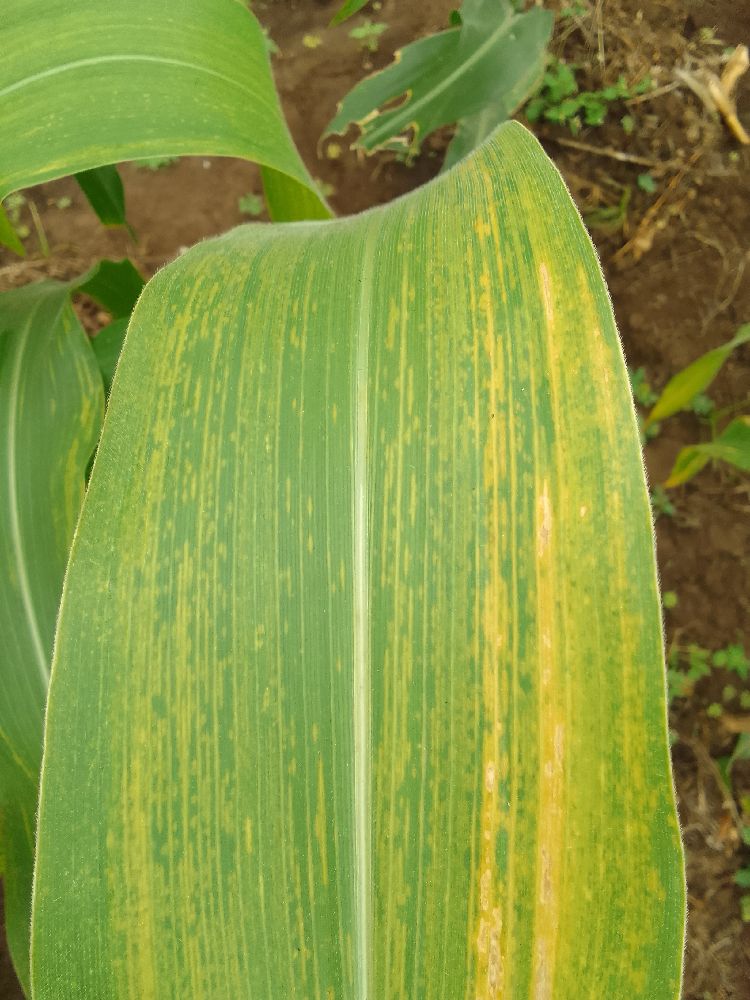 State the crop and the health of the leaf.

maize, maize lethal necrosis
